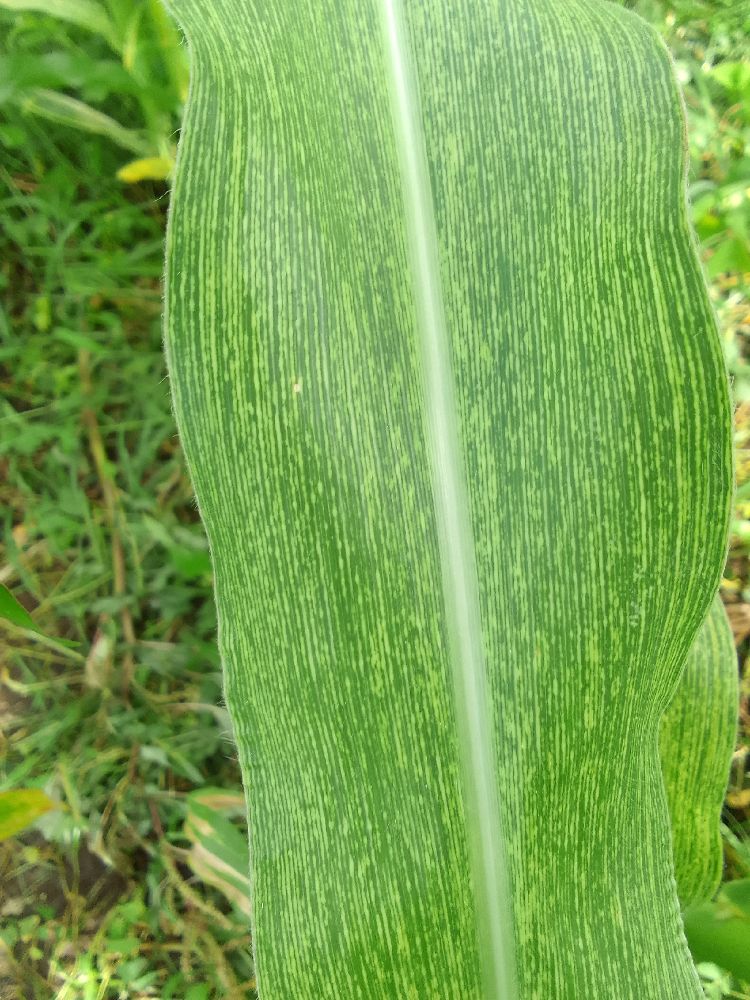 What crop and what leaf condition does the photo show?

maize, maize streak virus
